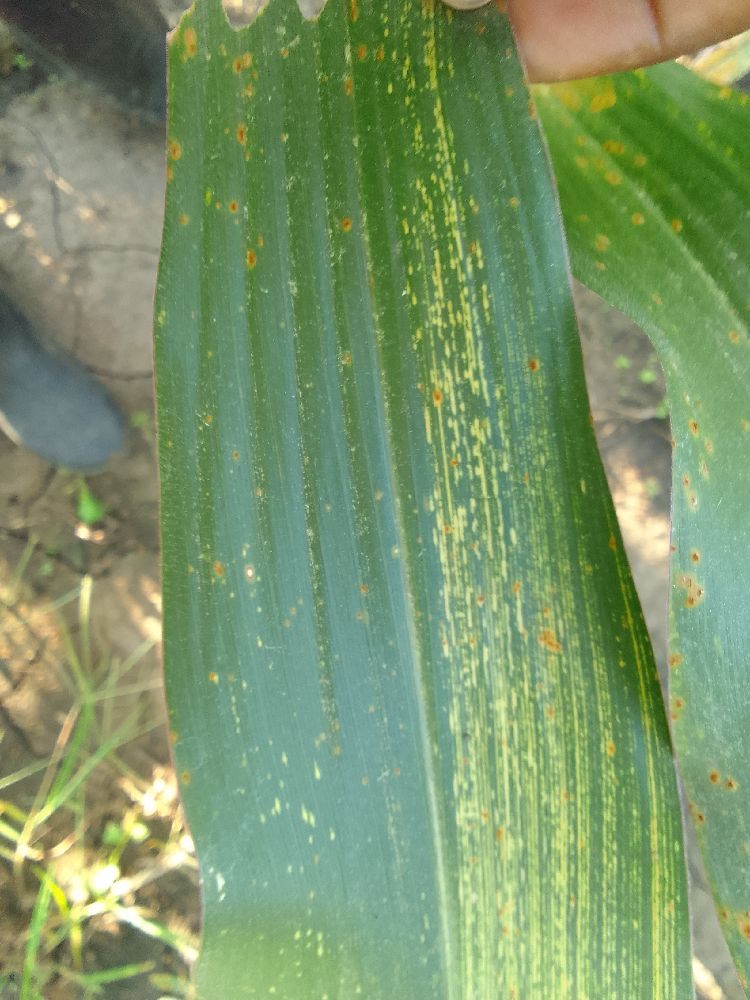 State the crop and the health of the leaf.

maize, maize streak virus
